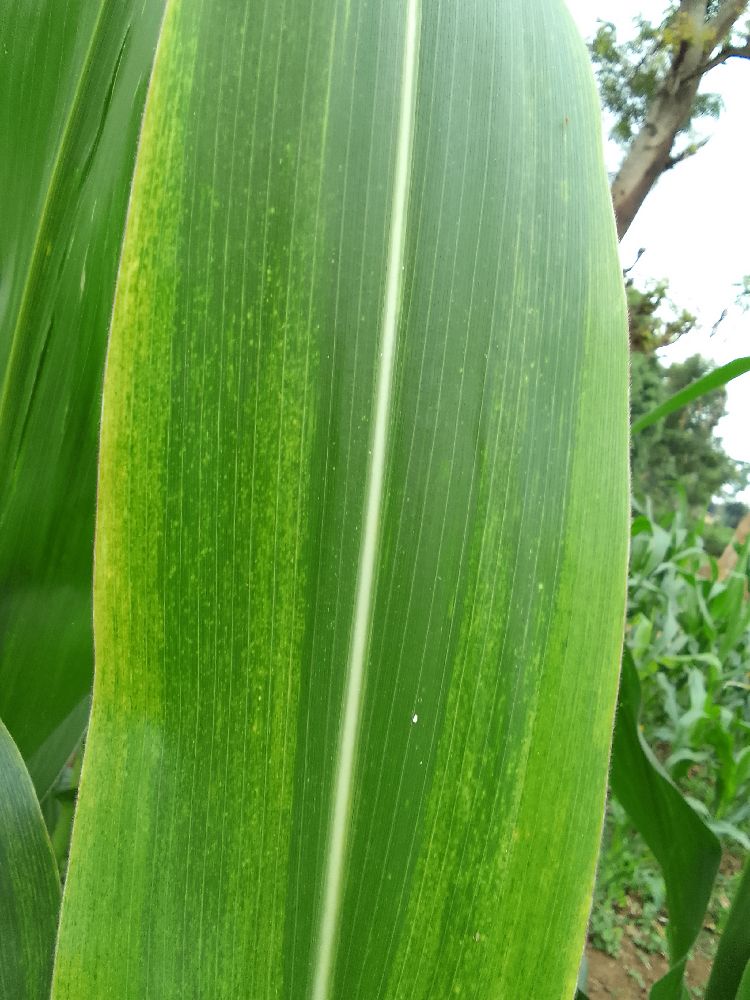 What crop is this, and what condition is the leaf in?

maize, maize lethal necrosis
